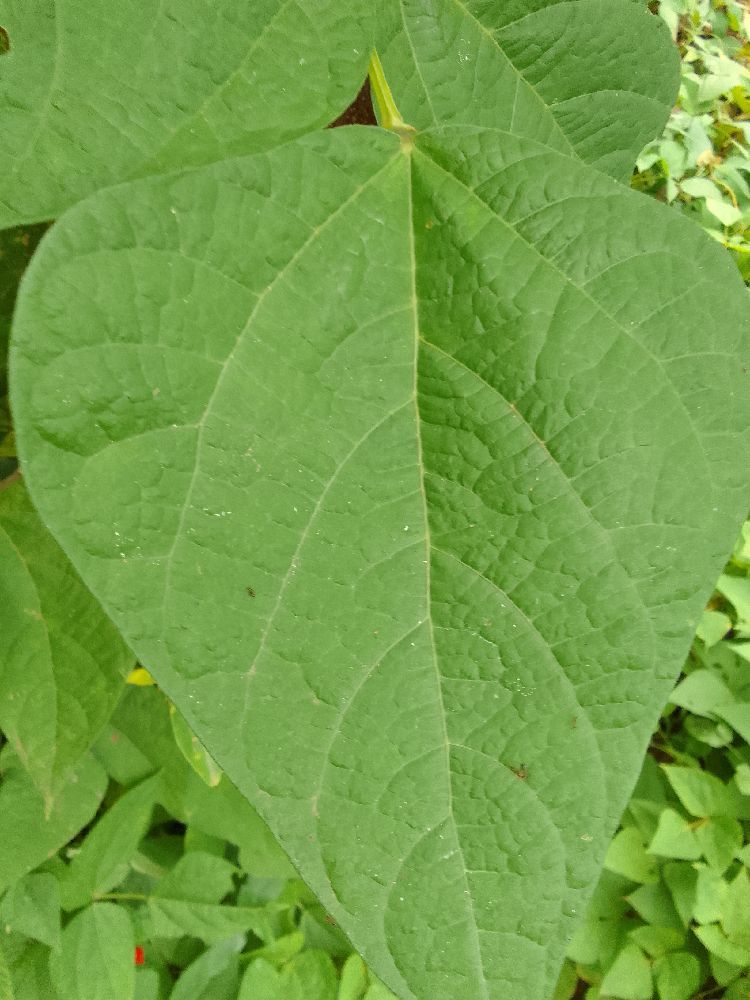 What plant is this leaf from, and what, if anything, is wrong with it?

common bean, healthy
